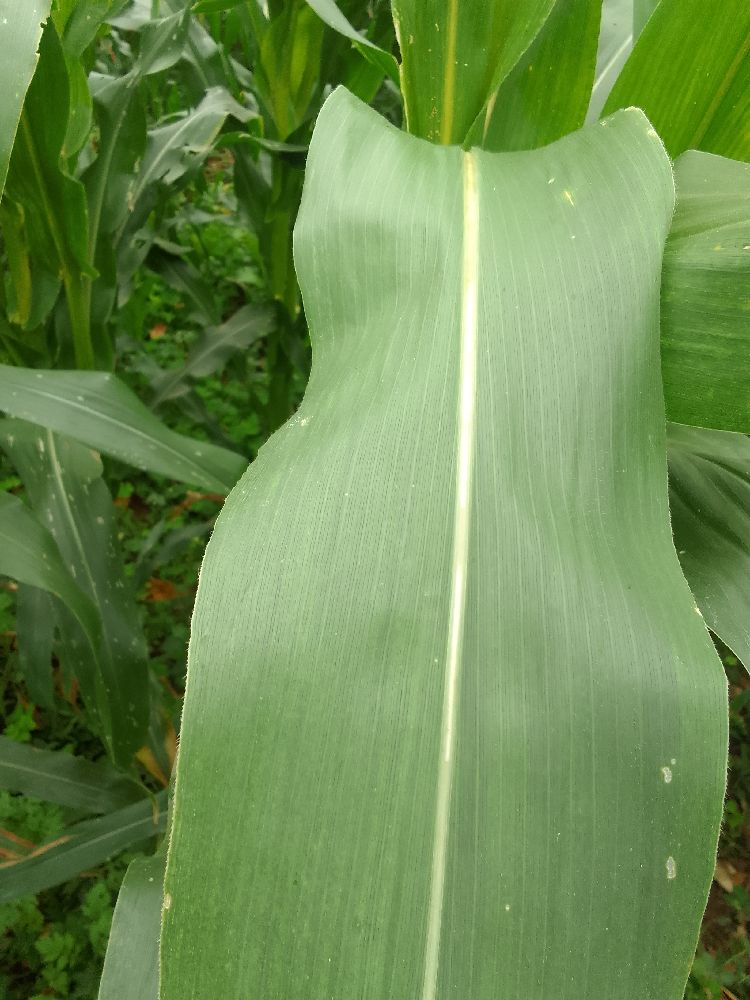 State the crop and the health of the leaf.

maize, healthy
